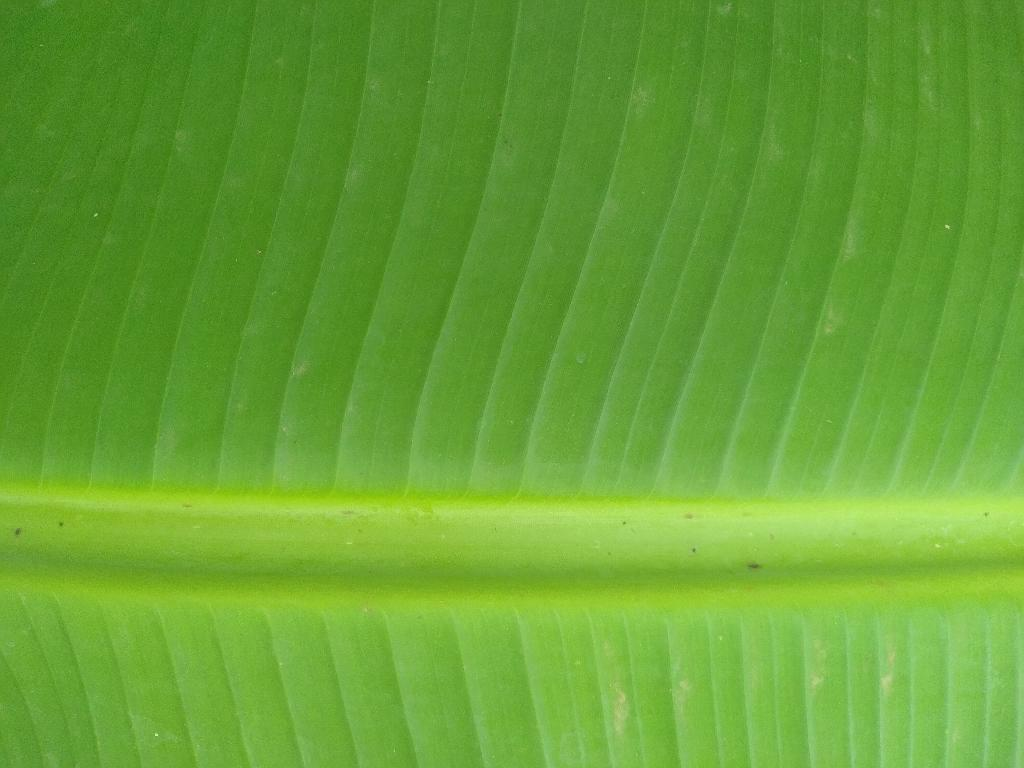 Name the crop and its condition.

banana, healthy
